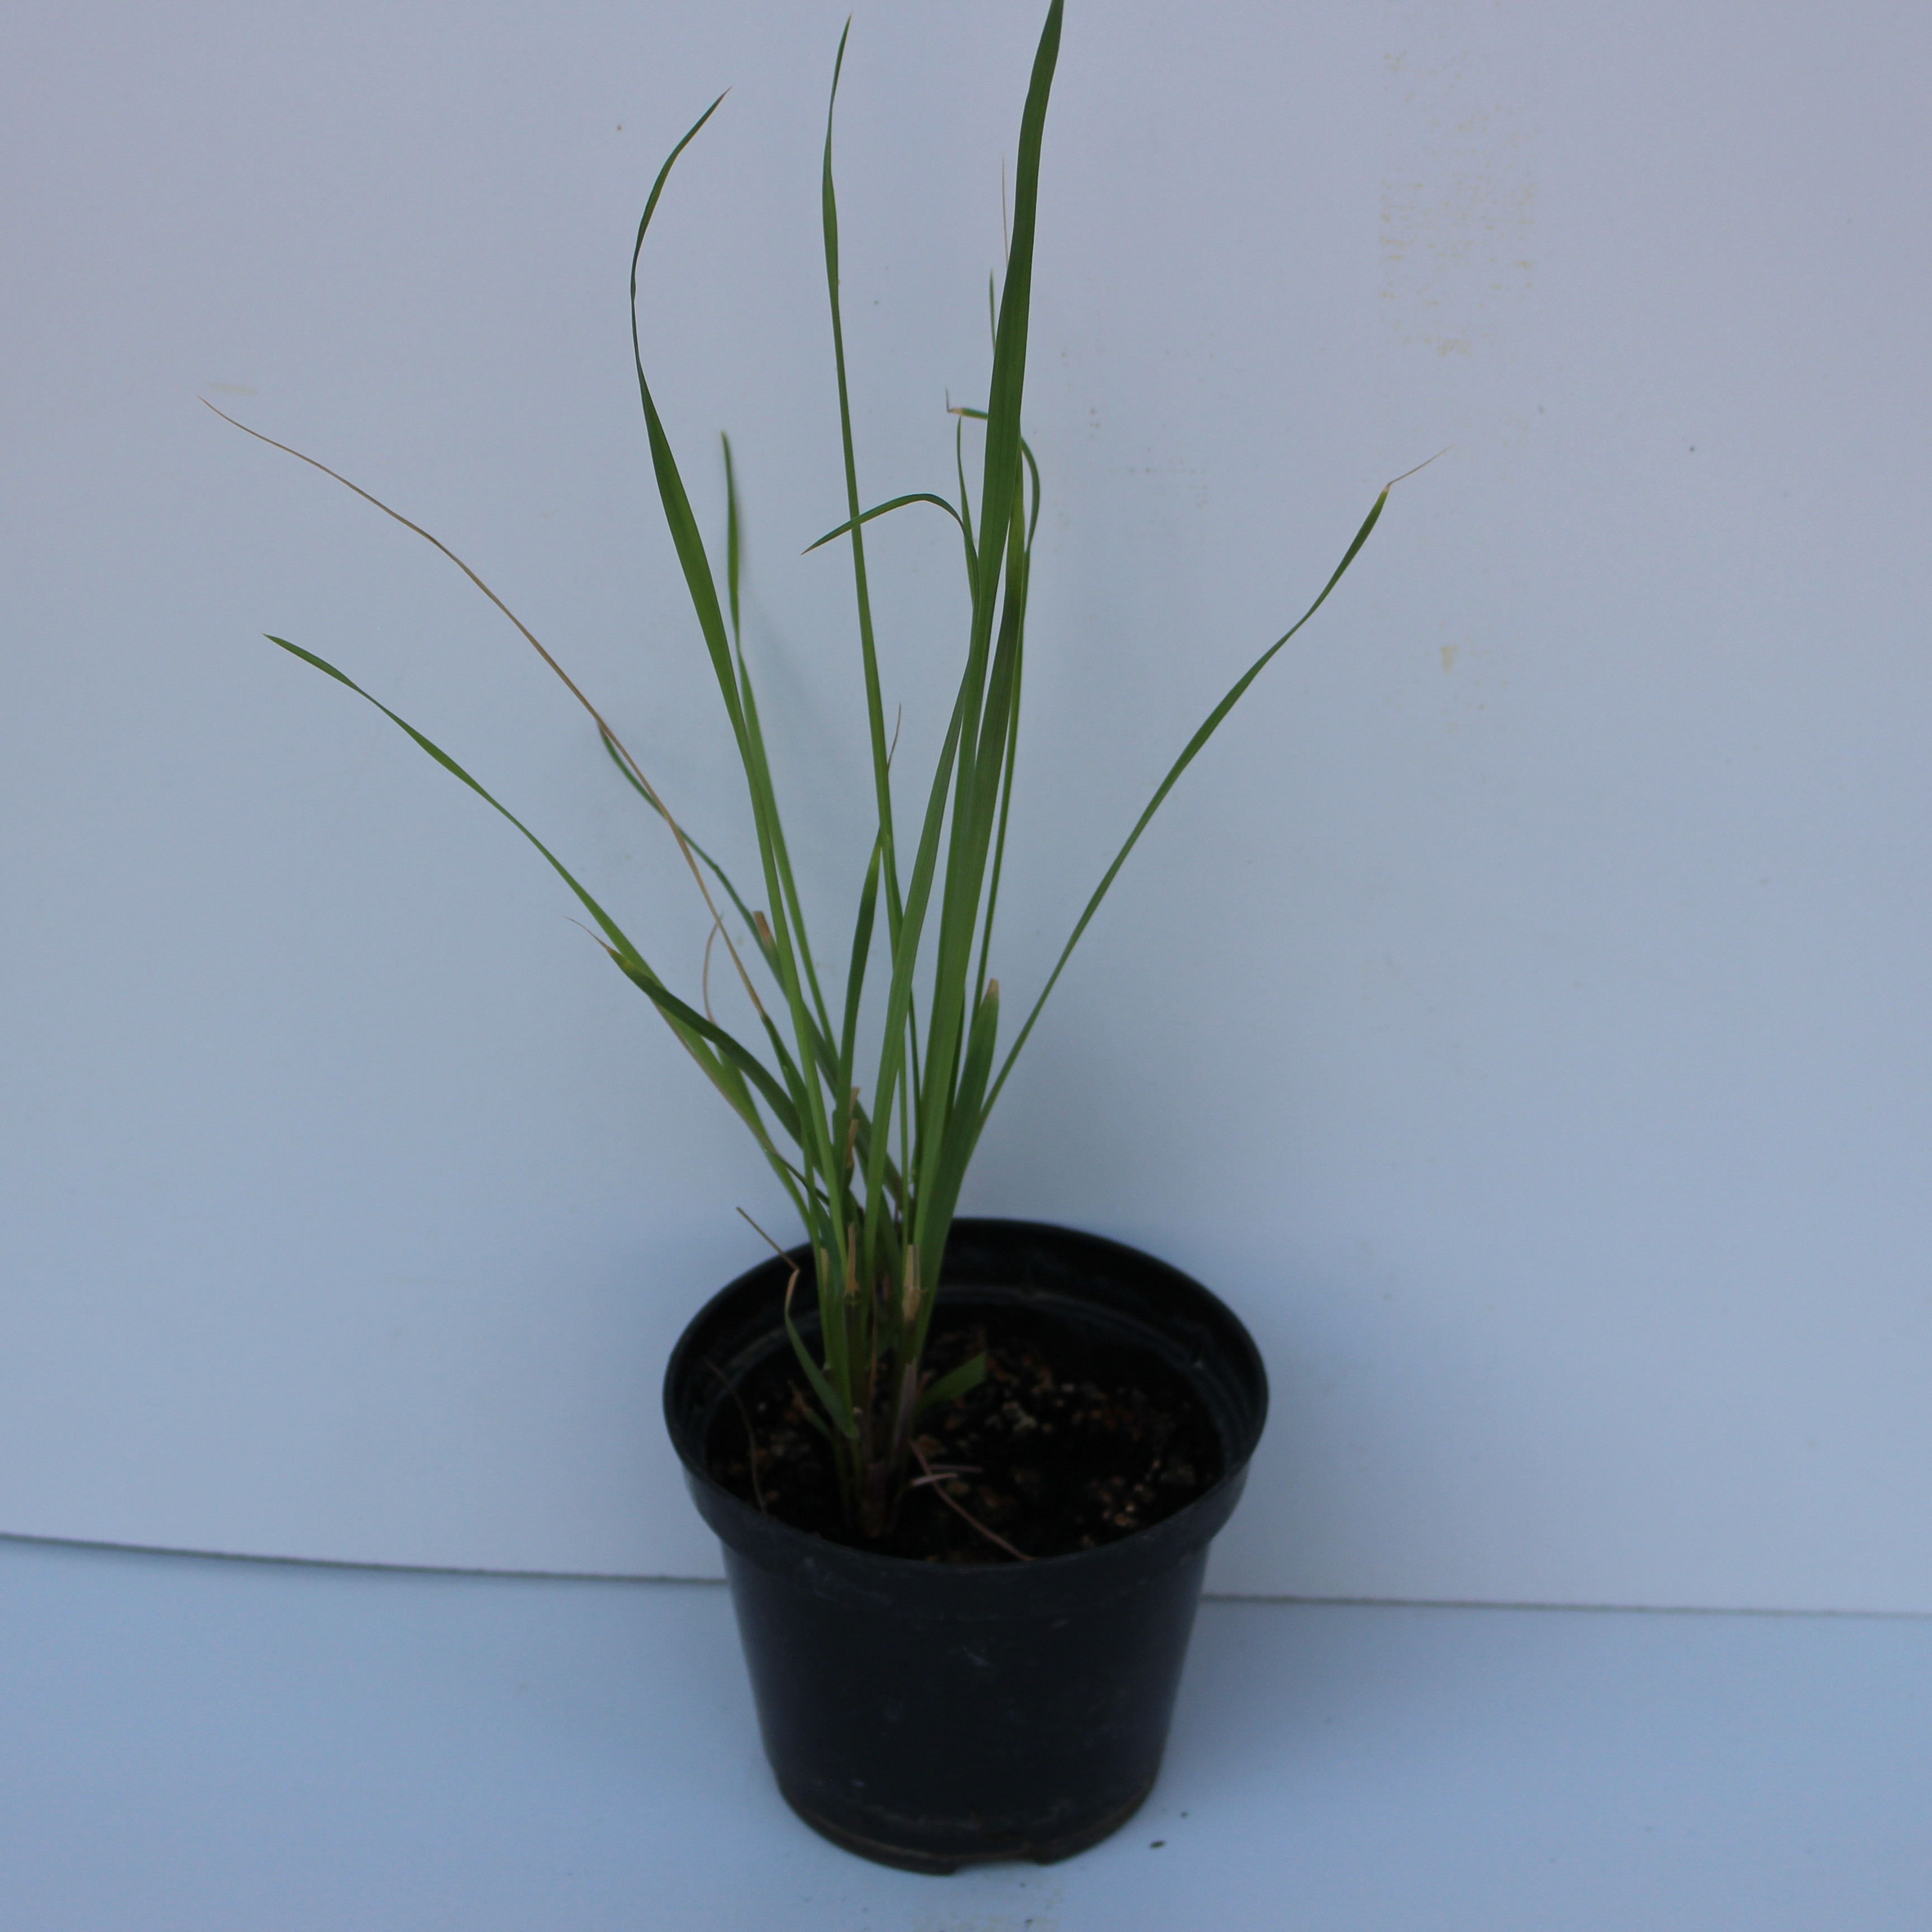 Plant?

Lolium multiflorum
